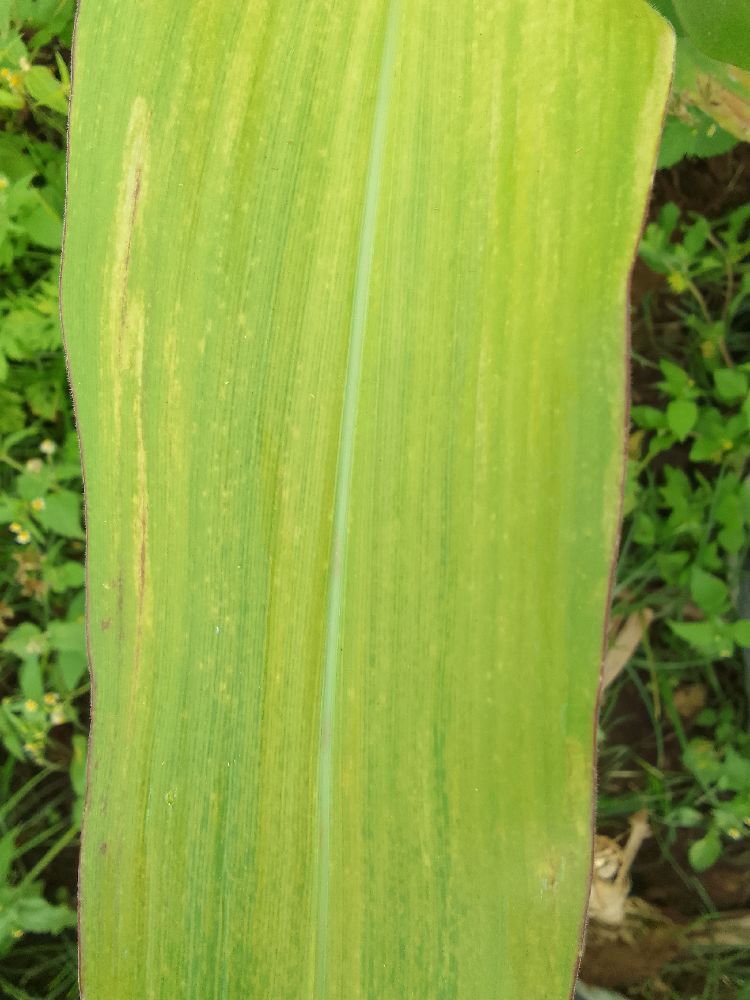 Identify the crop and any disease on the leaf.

maize, maize lethal necrosis
